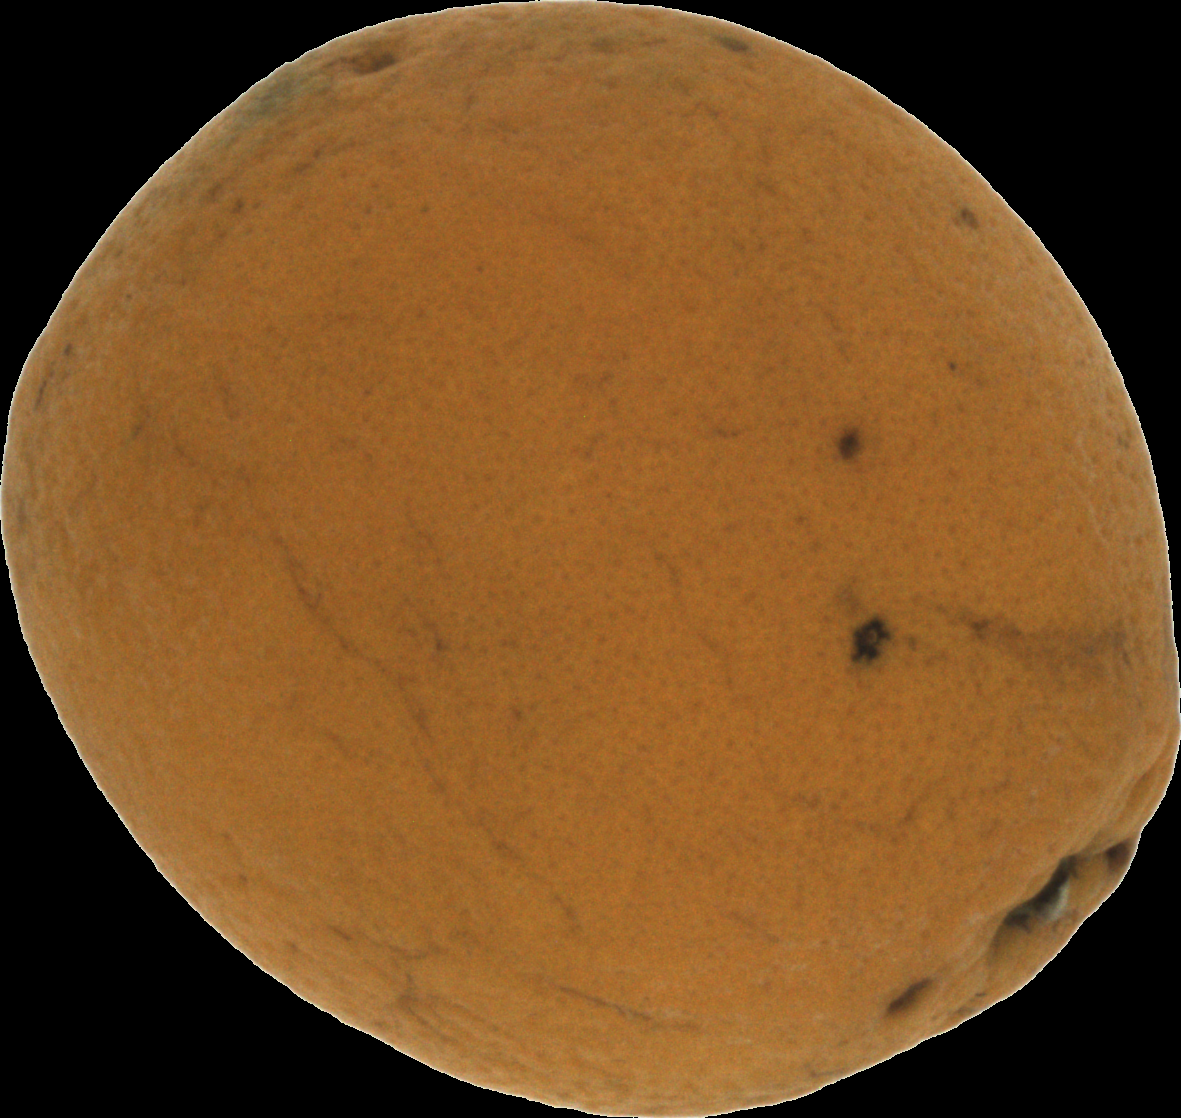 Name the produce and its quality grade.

orange, bad
